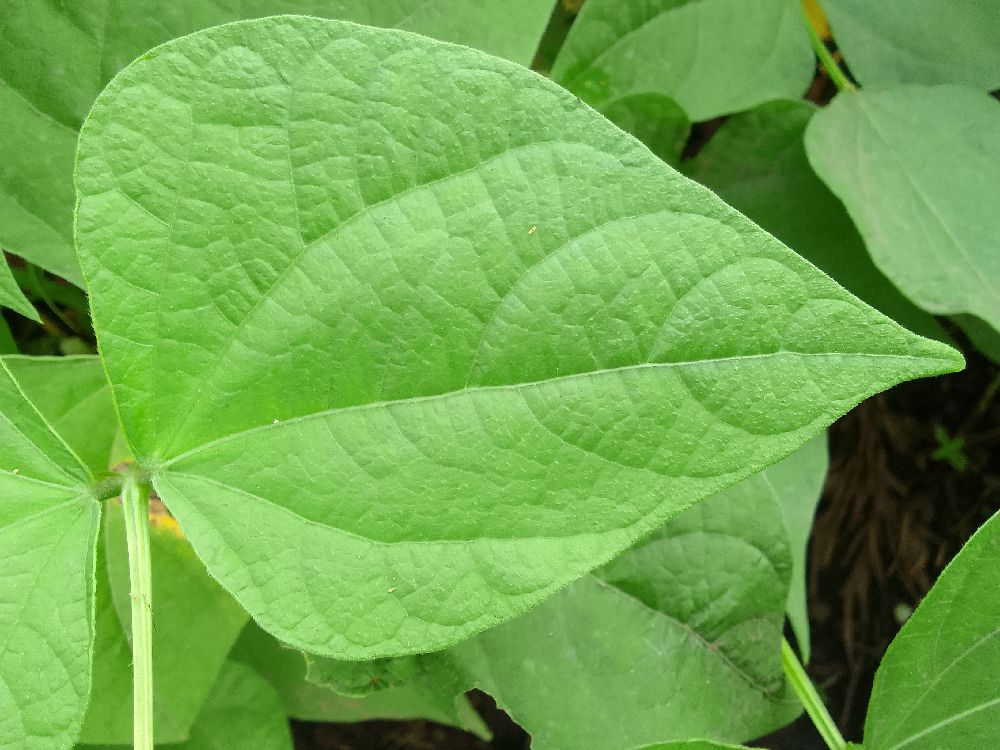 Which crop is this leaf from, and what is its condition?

common bean, healthy
